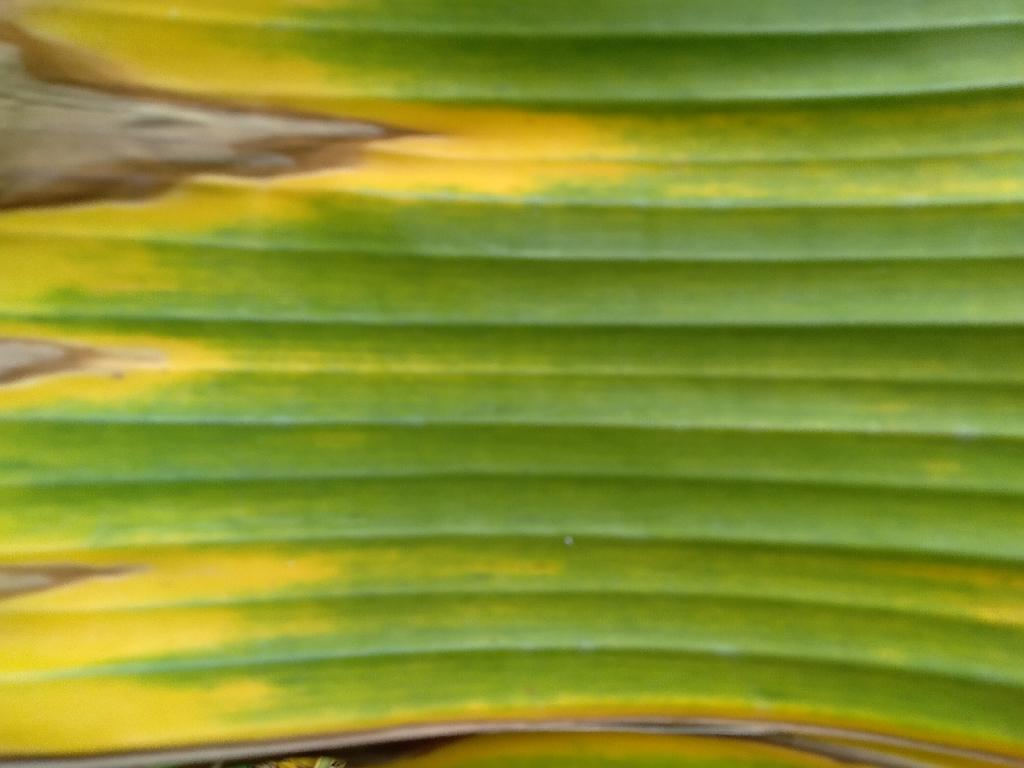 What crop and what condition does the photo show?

banana, fusarium wilt race 1
